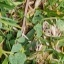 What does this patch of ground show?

unstructured weed
